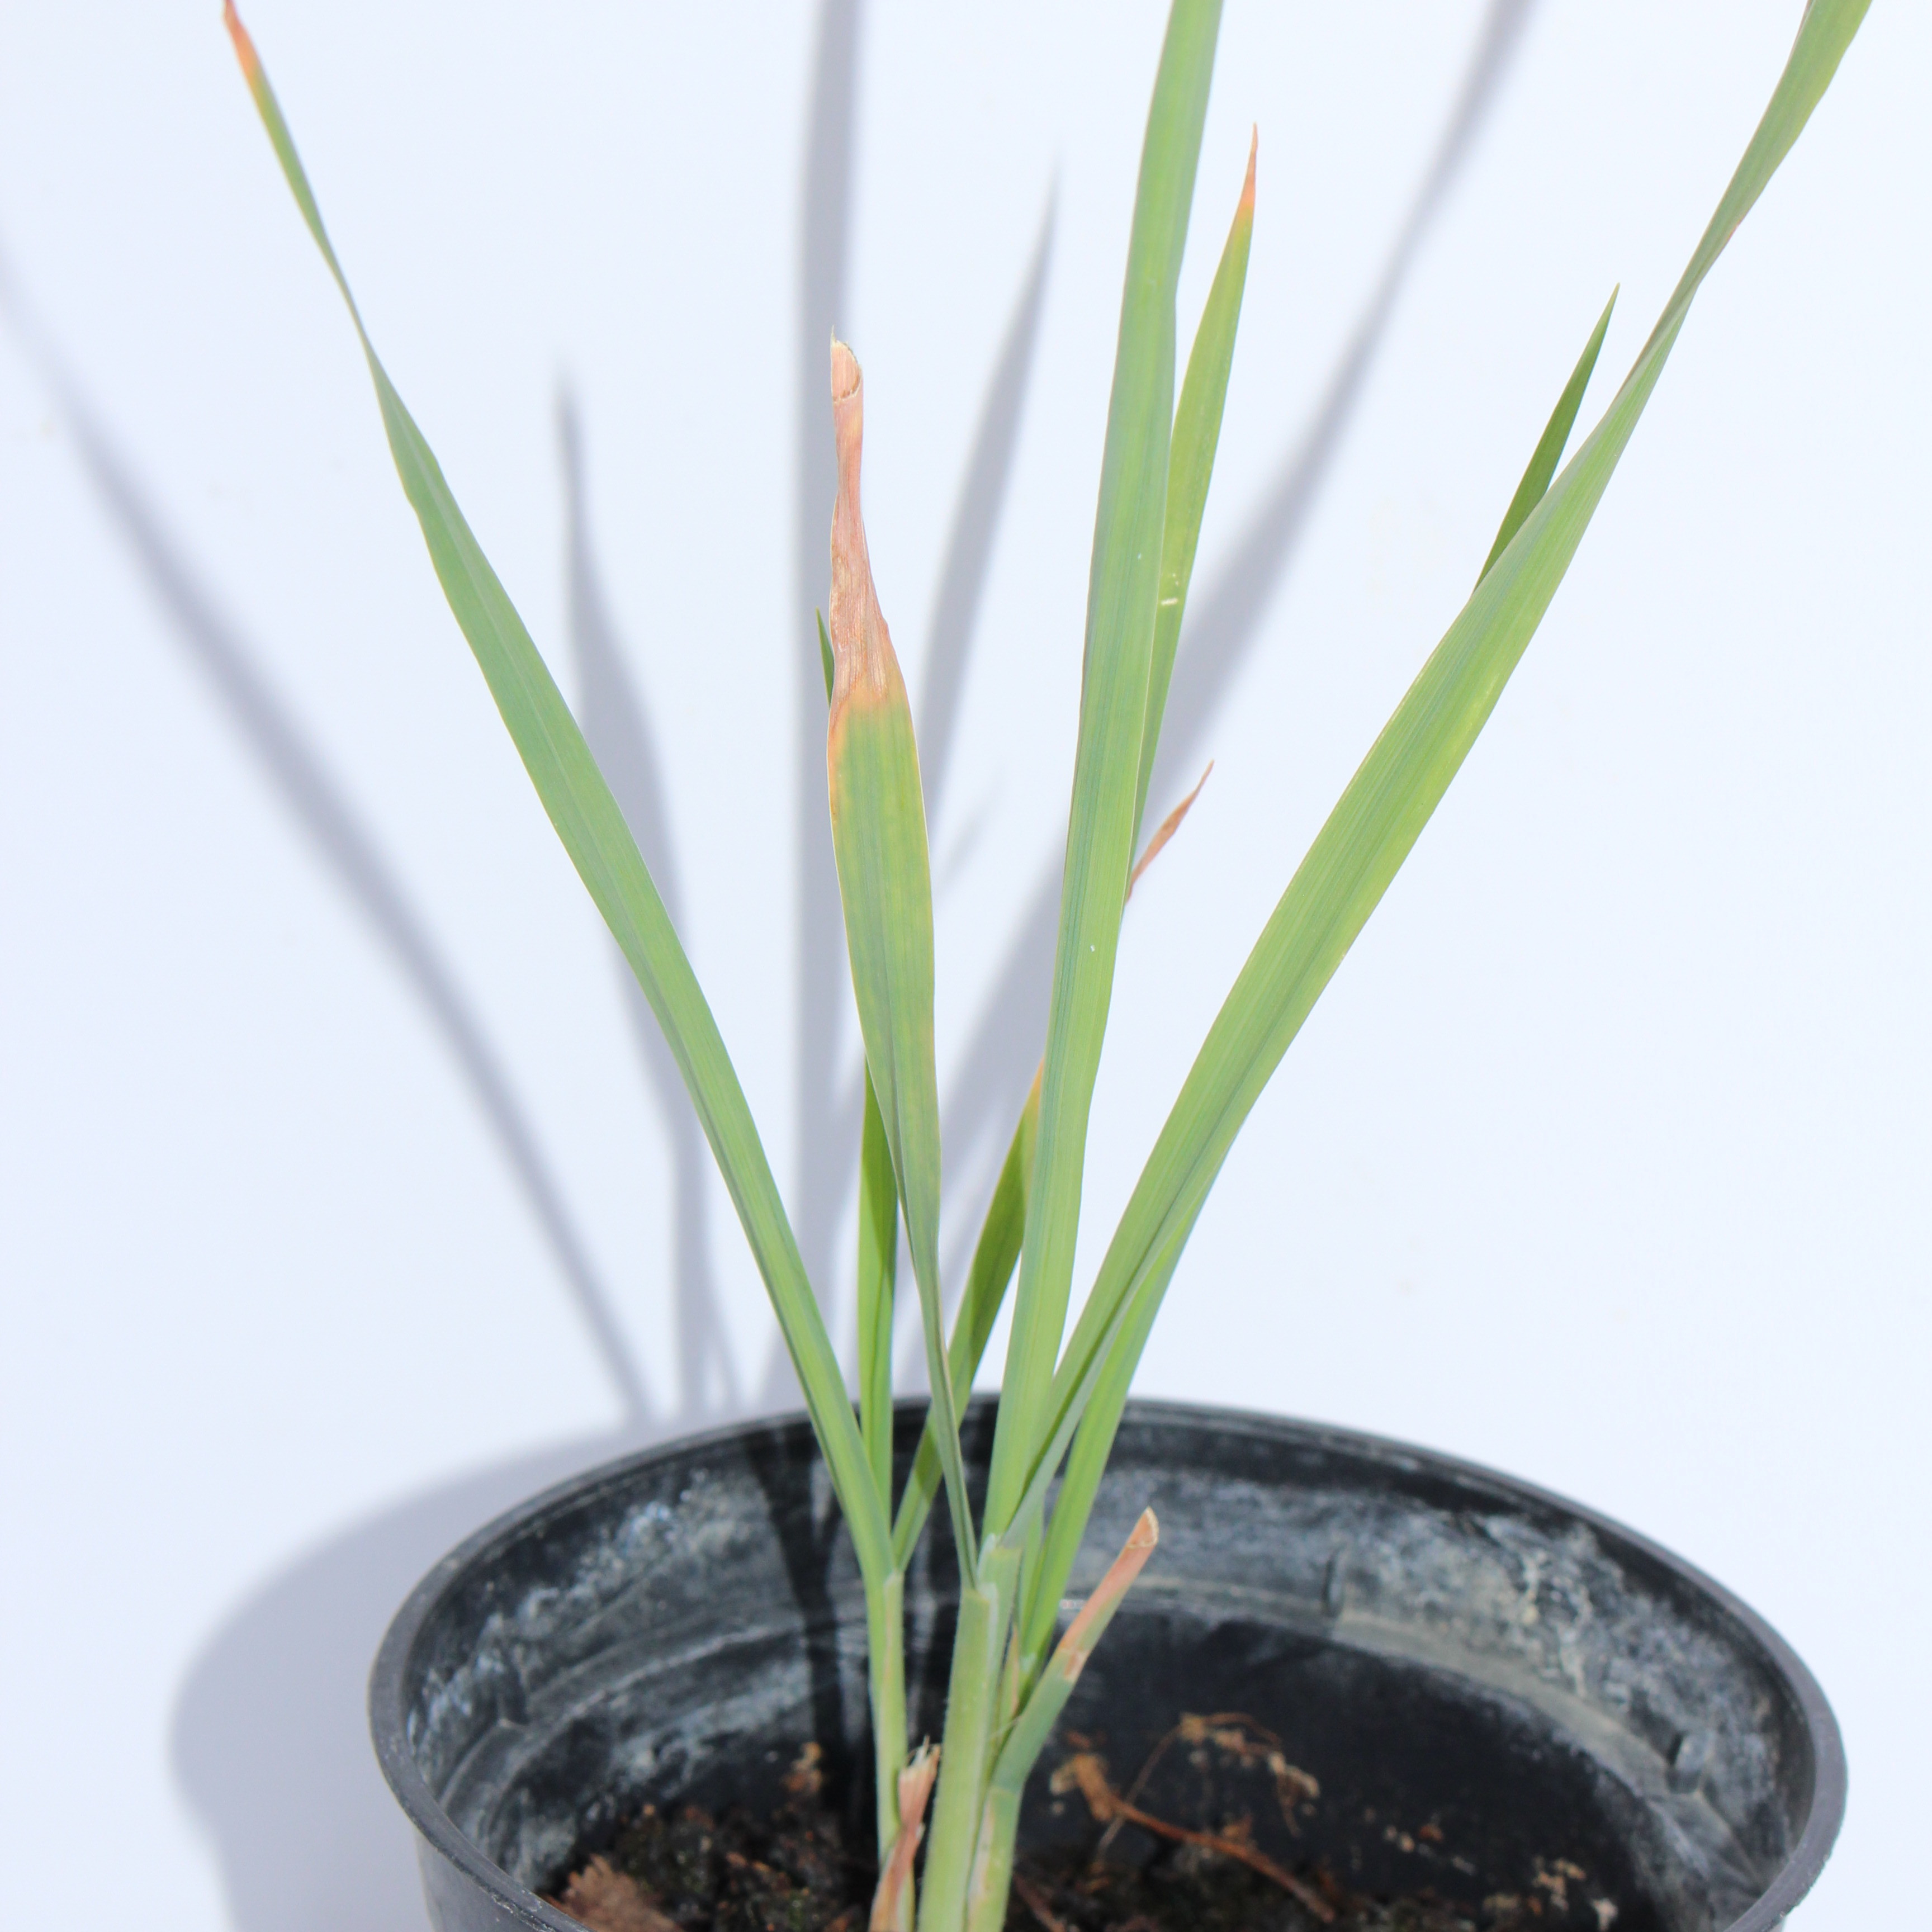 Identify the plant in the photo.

Avena sterilis
